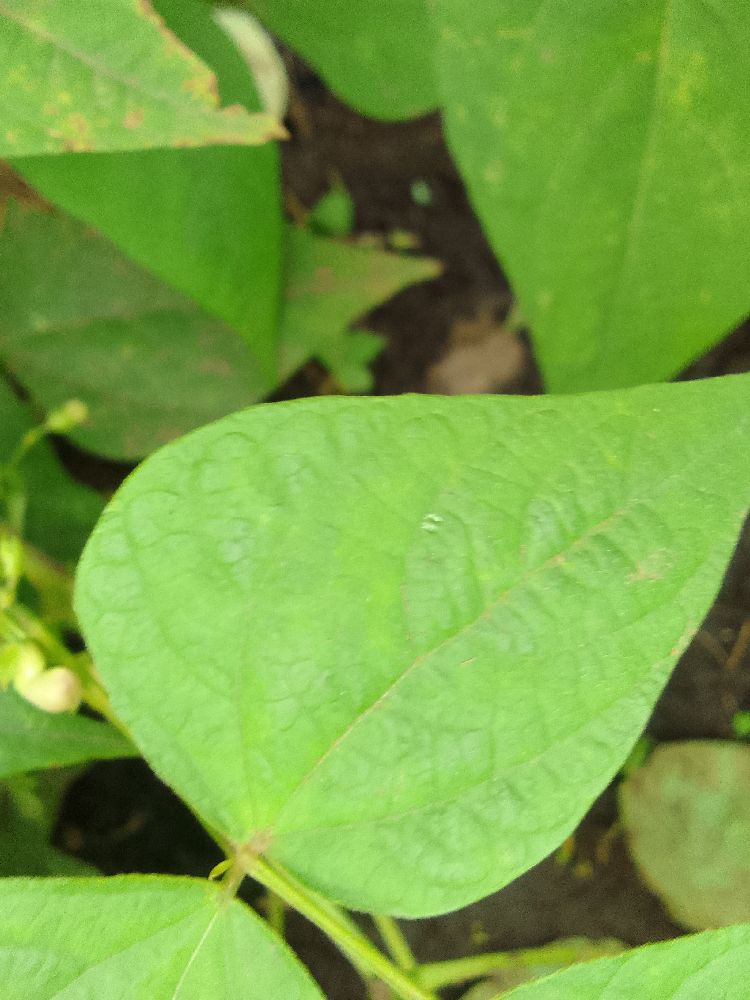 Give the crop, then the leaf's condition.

common bean, healthy
